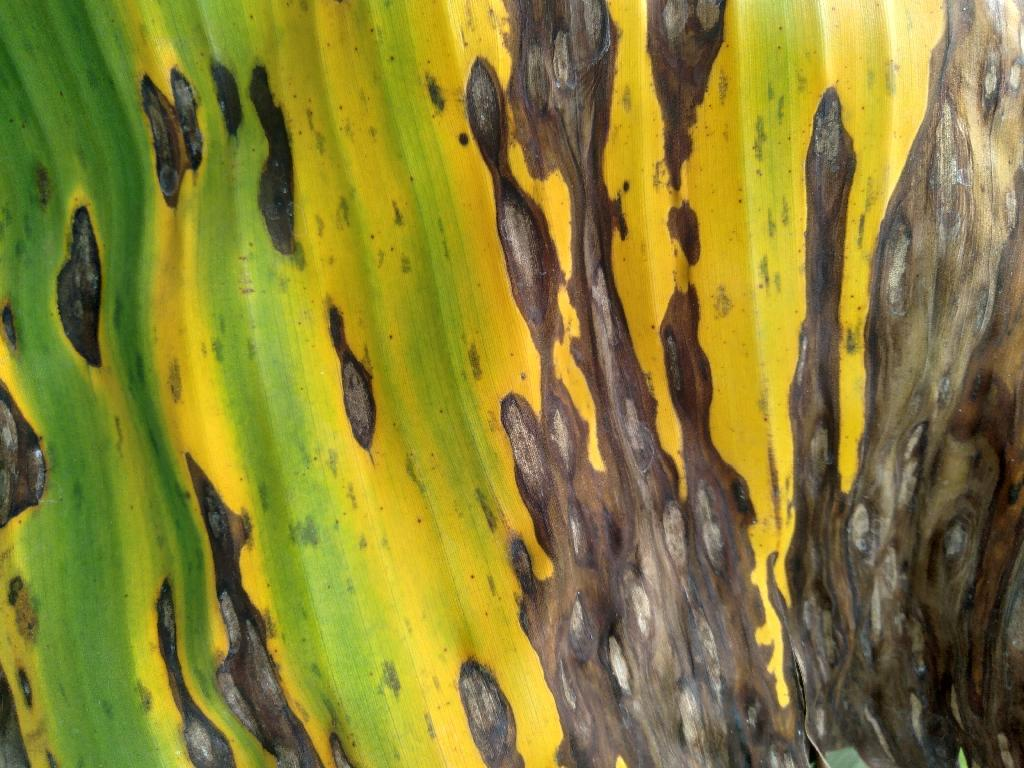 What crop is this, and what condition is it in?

banana, black sigatoka
